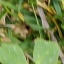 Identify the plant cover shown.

unstructured weed
